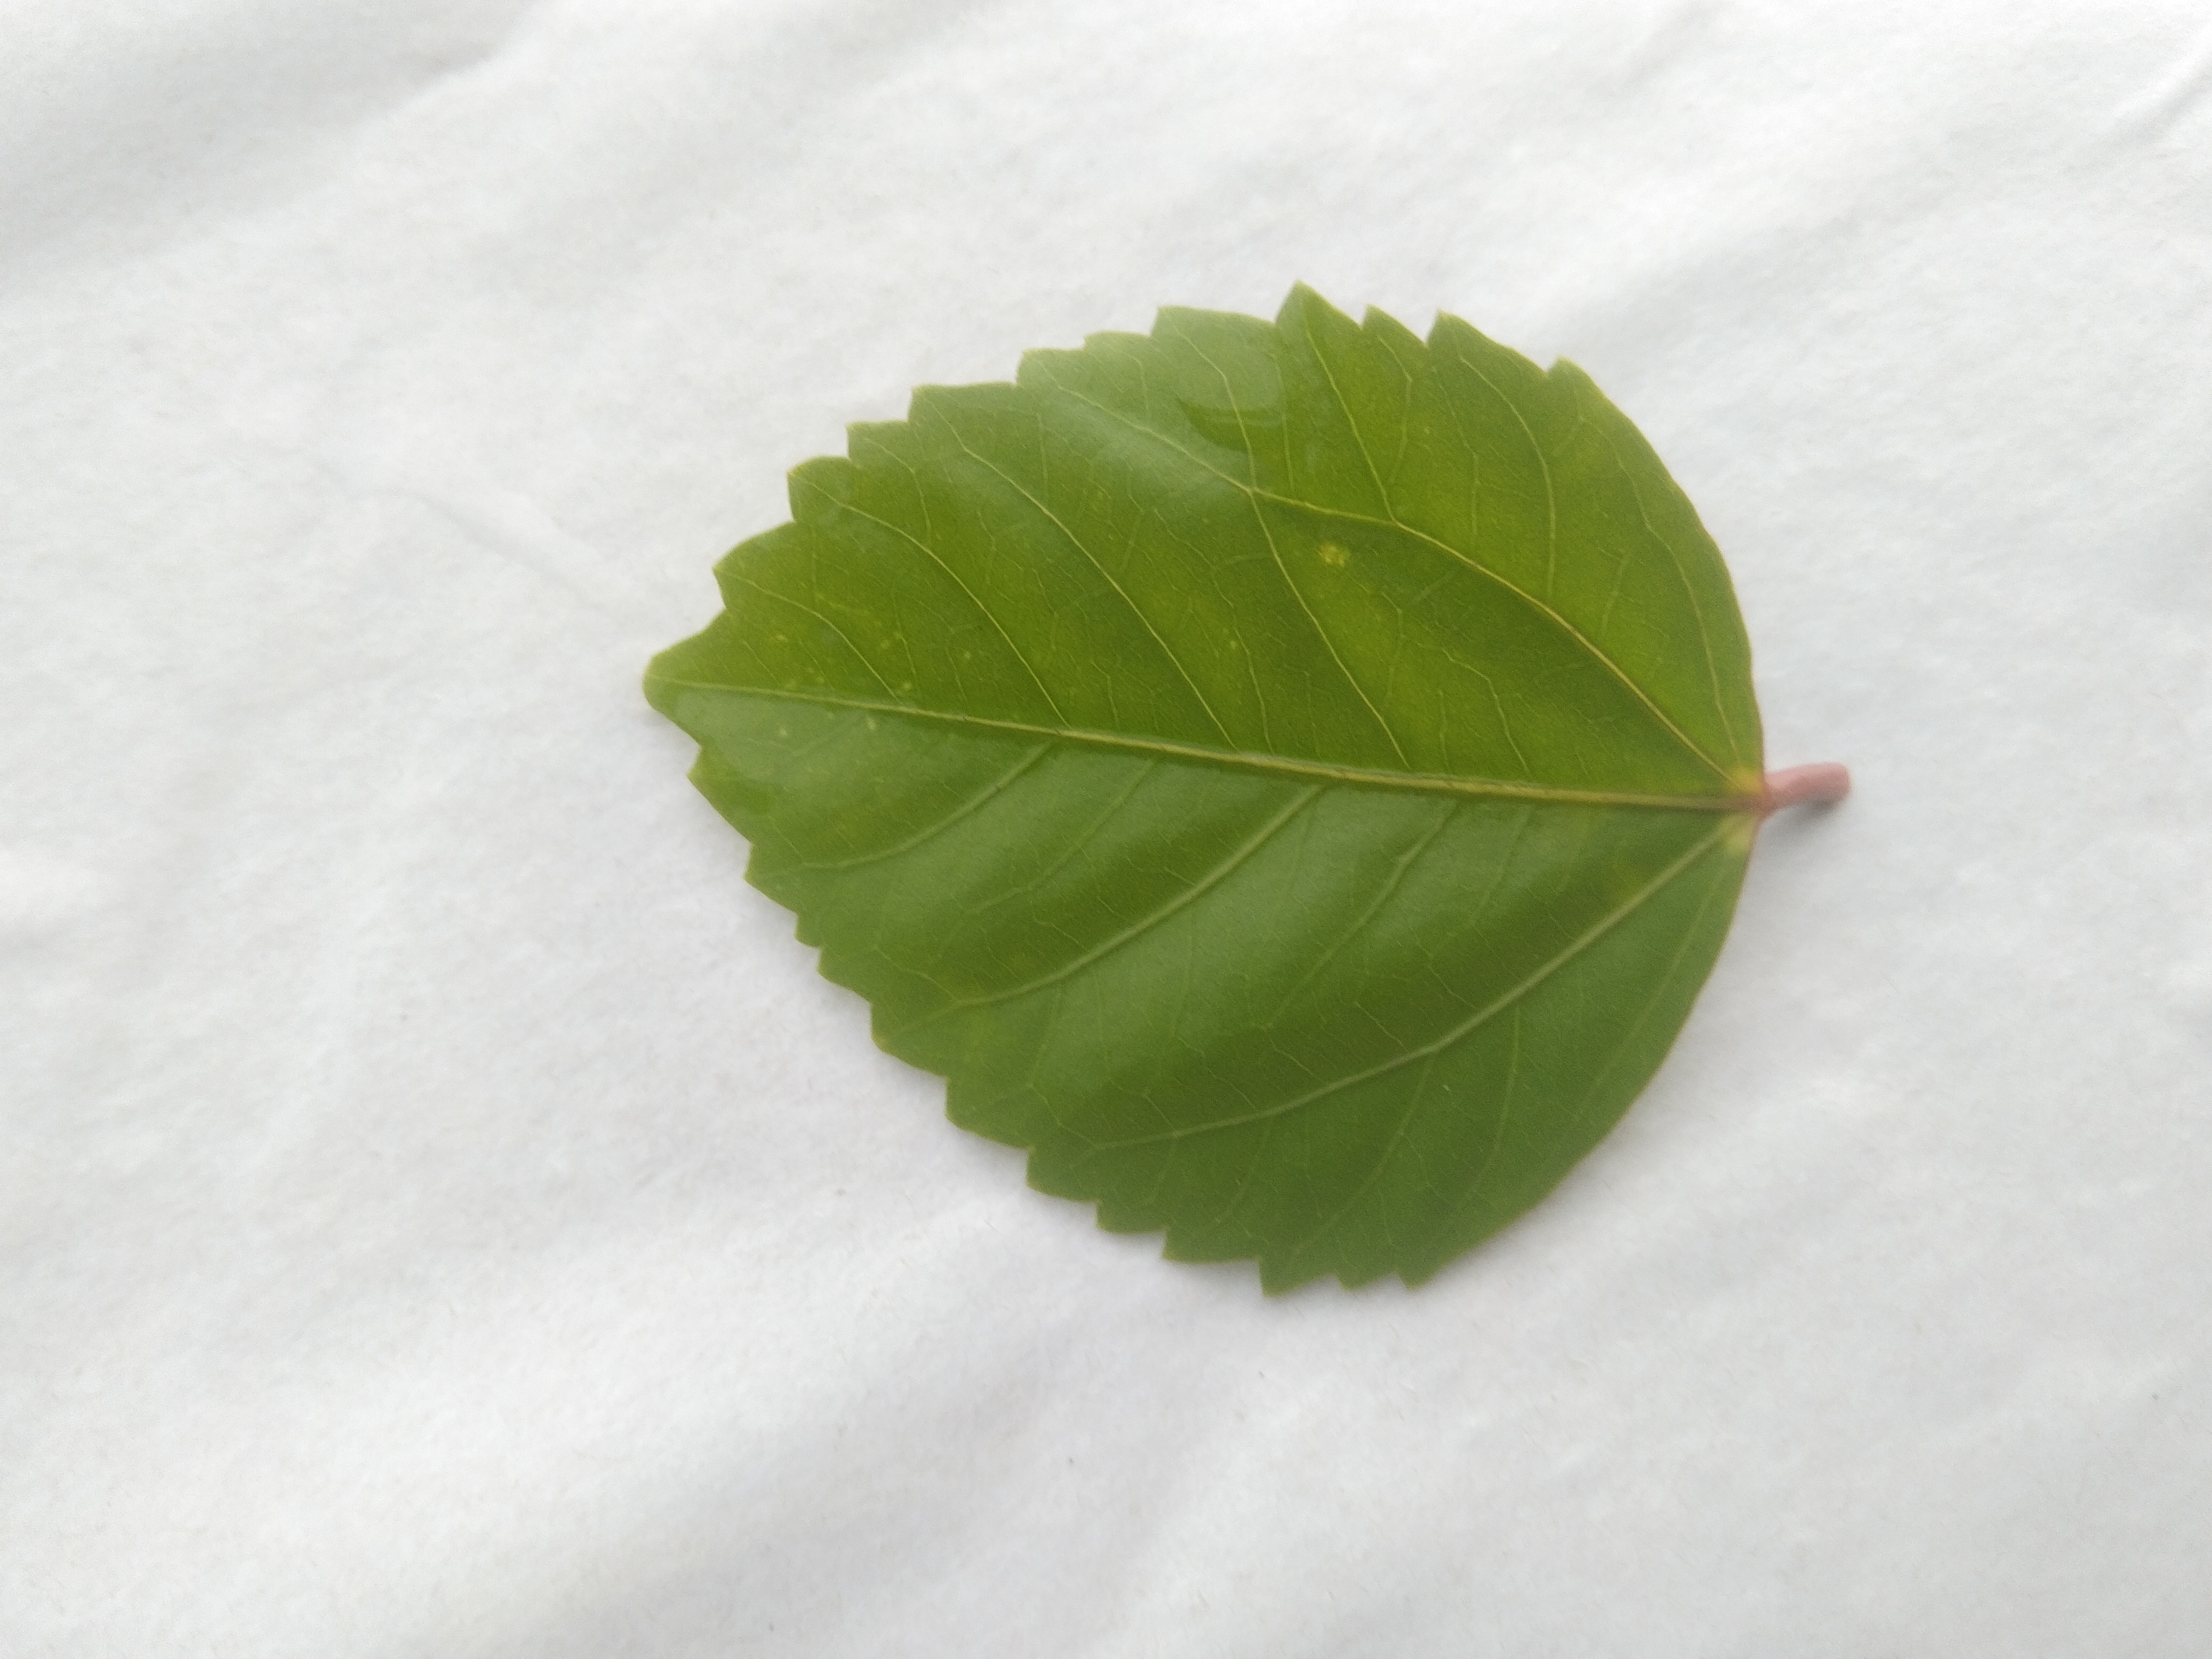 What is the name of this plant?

hibiscus
